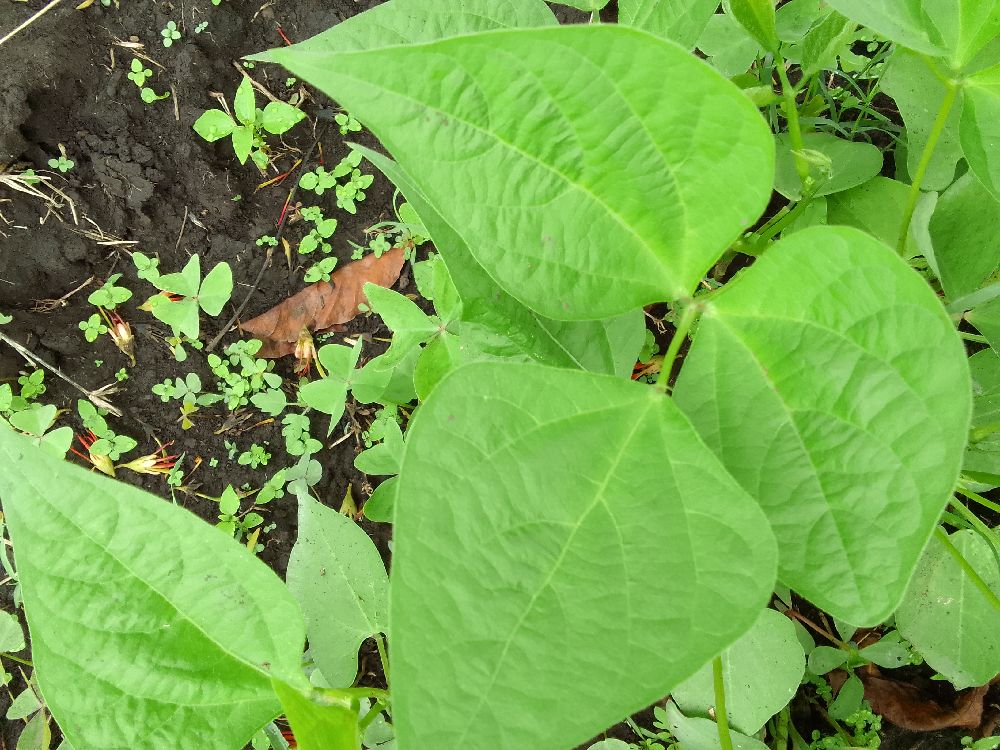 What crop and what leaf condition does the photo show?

common bean, healthy
